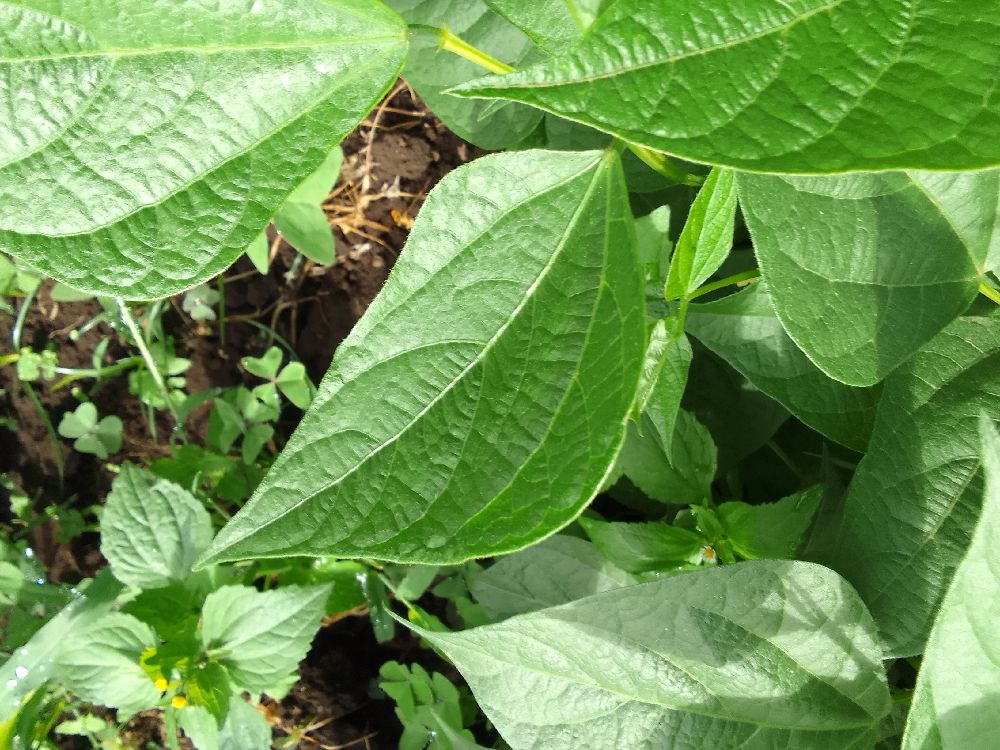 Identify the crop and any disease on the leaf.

common bean, healthy
